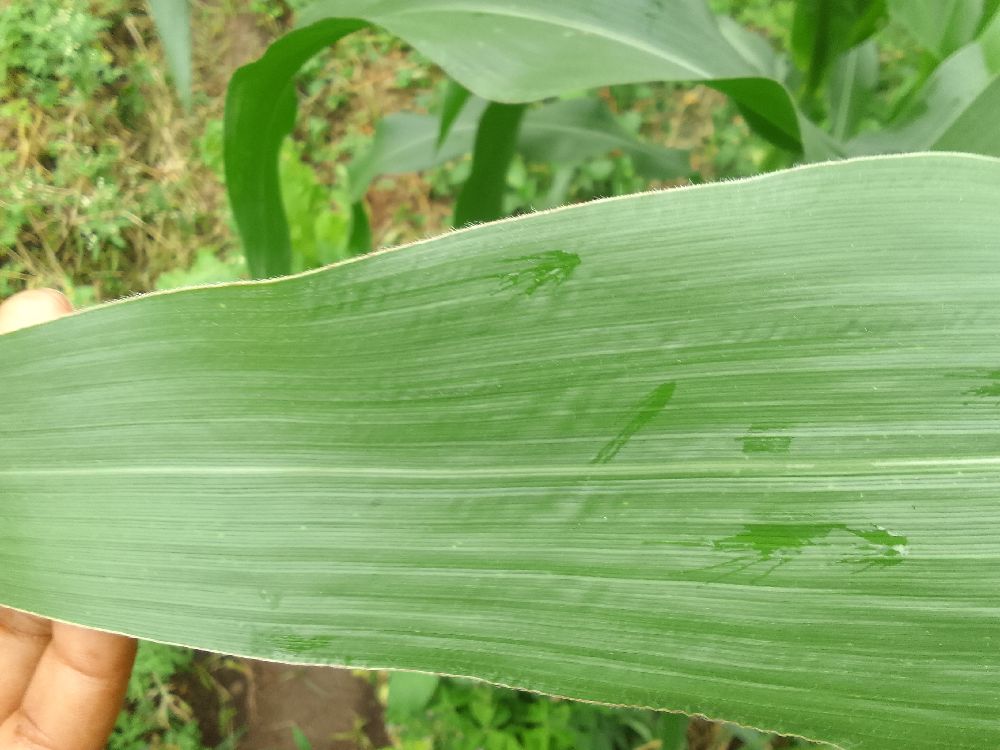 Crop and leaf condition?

maize, healthy
